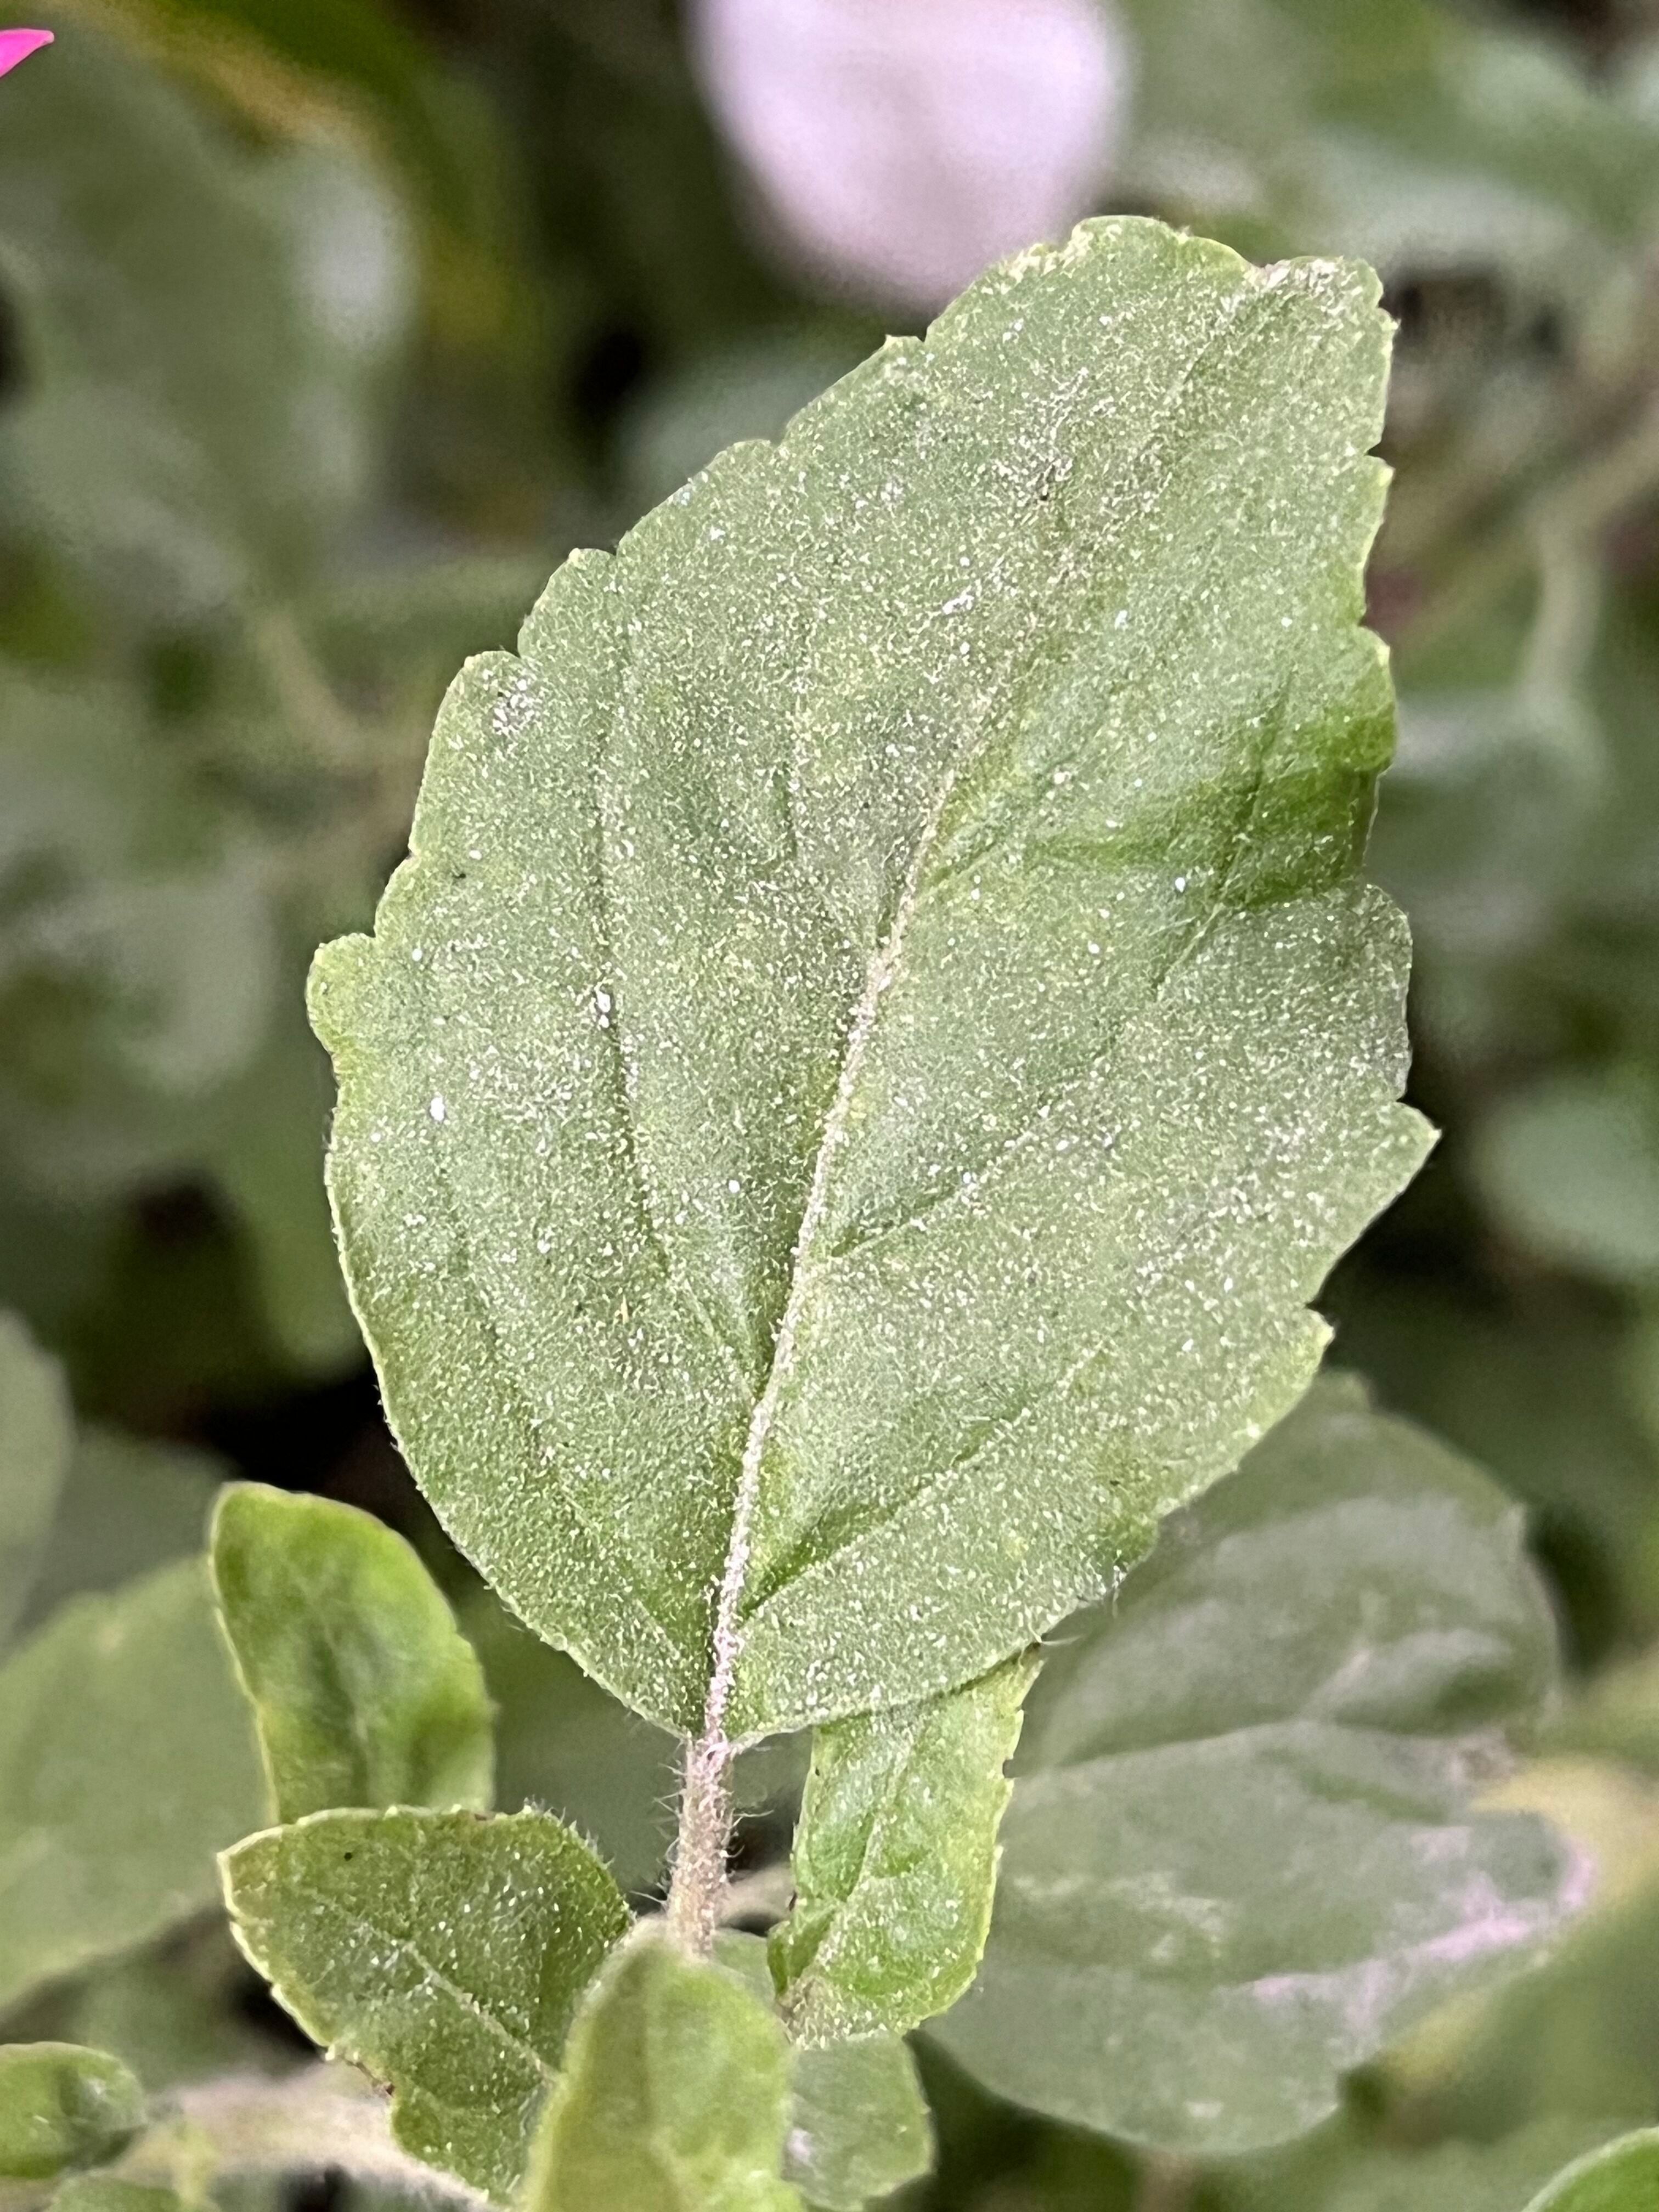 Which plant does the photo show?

tulshi
